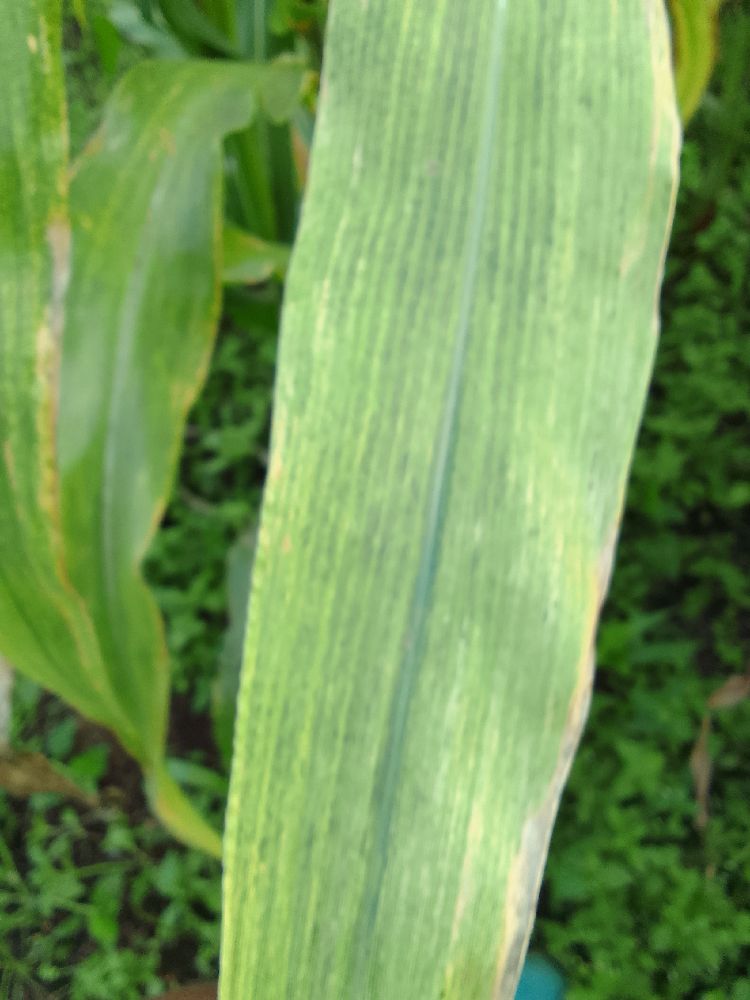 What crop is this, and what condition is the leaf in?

maize, maize lethal necrosis
